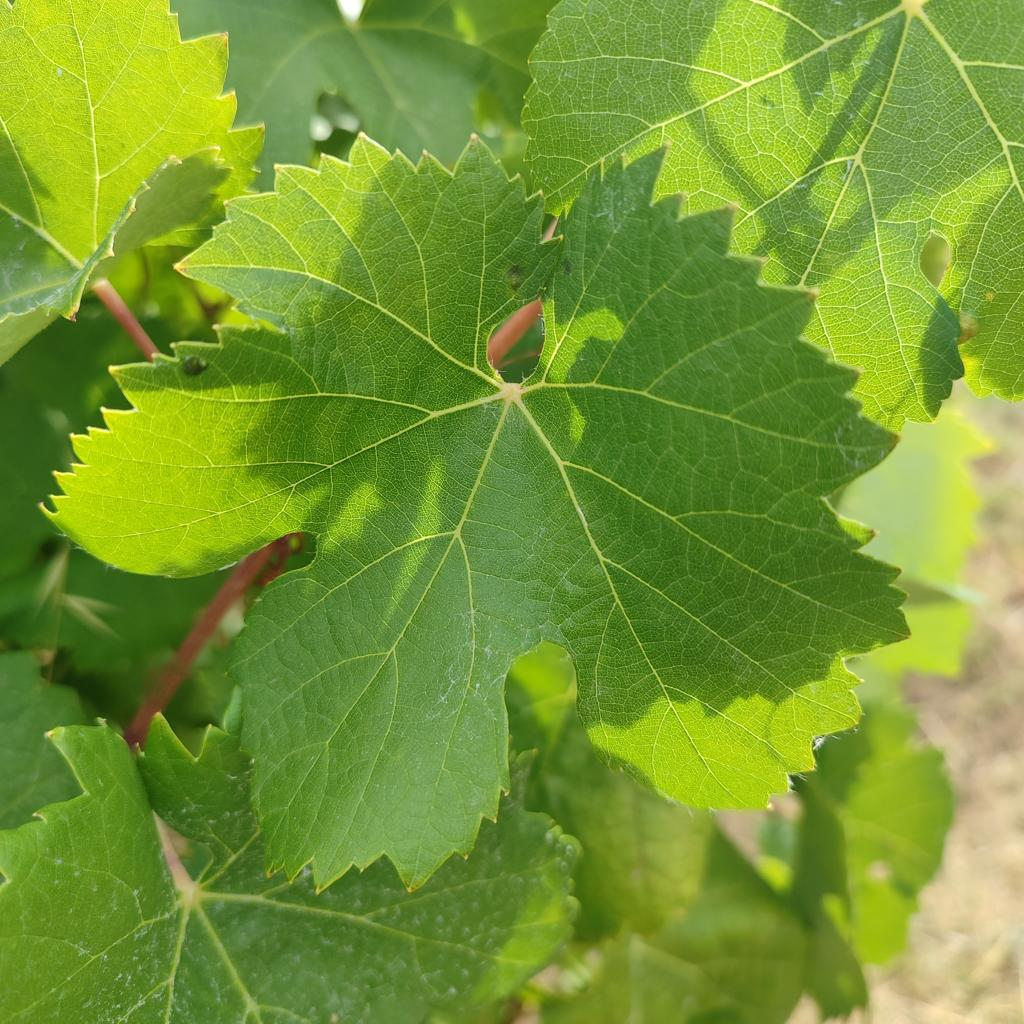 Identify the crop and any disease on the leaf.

grapevine, healthy
